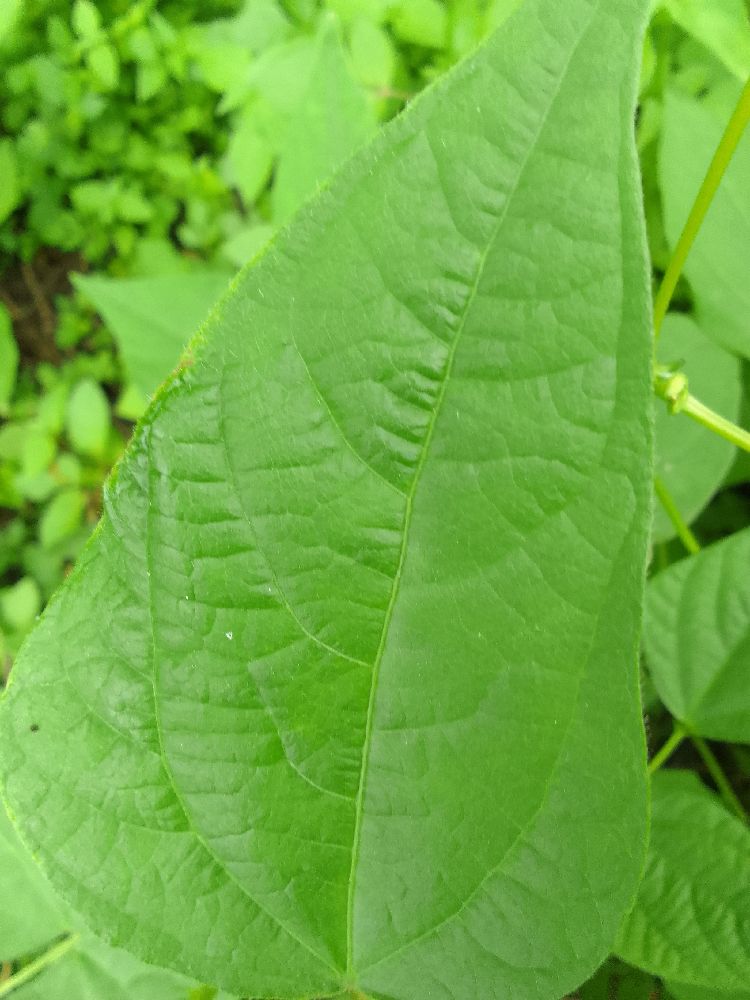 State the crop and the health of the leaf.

common bean, healthy
